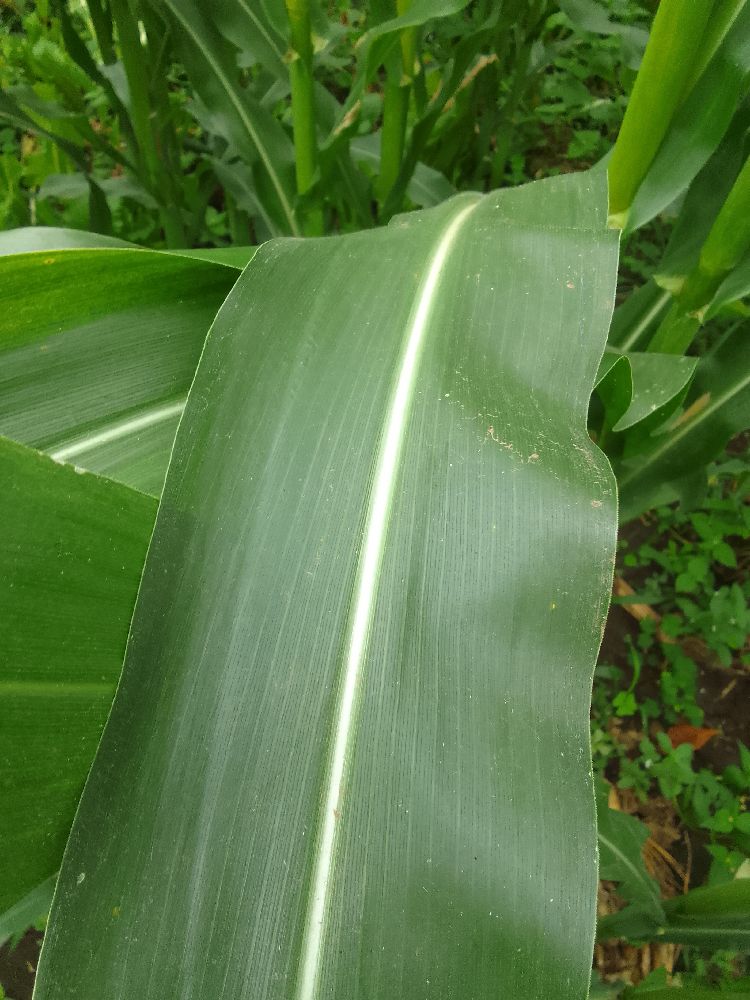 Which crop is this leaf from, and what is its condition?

maize, healthy
